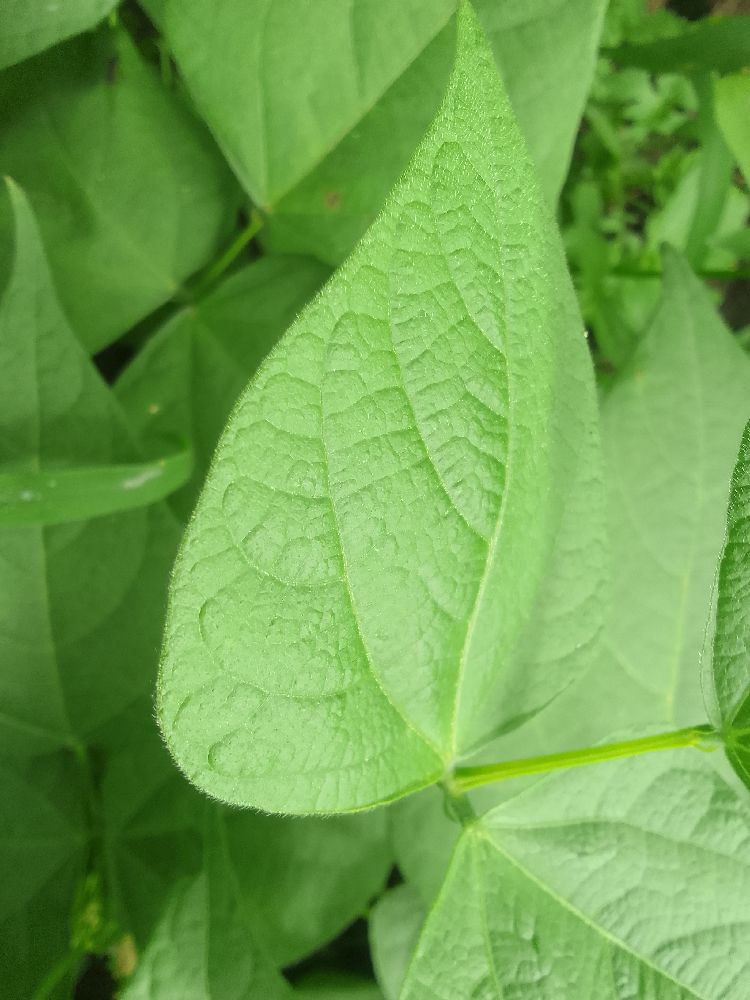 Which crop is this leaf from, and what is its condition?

common bean, healthy
